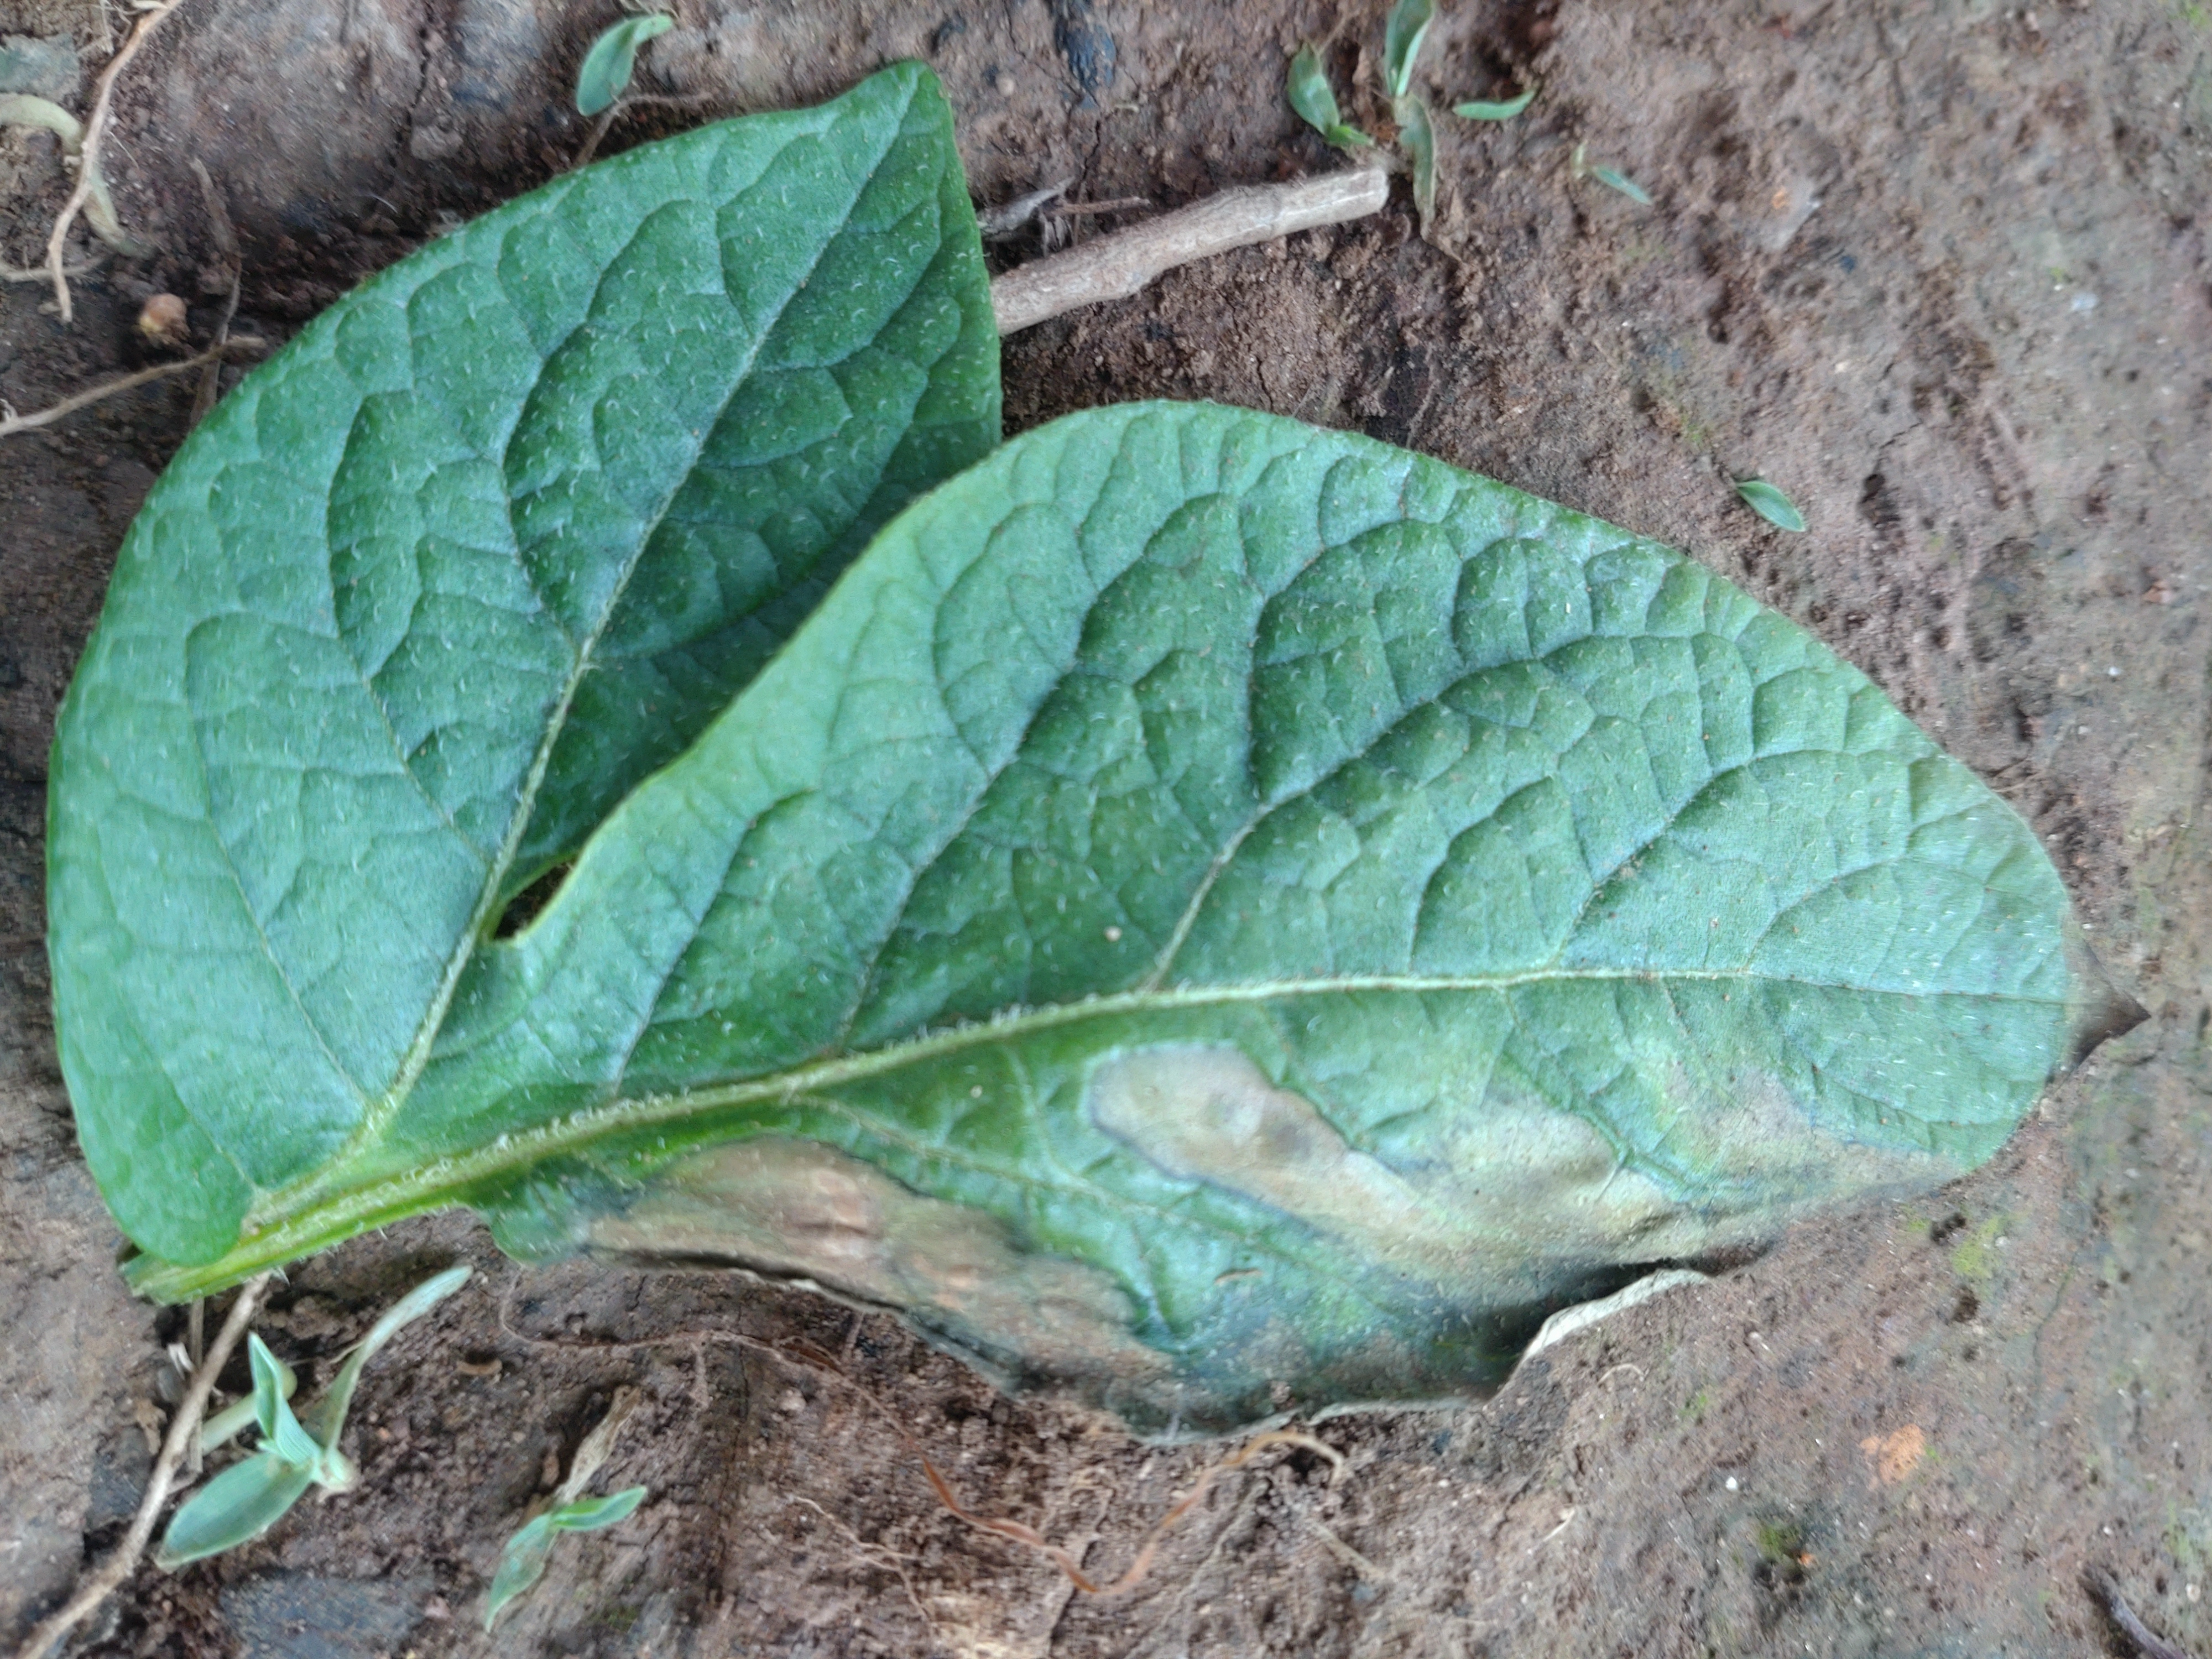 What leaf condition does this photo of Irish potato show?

early blight
